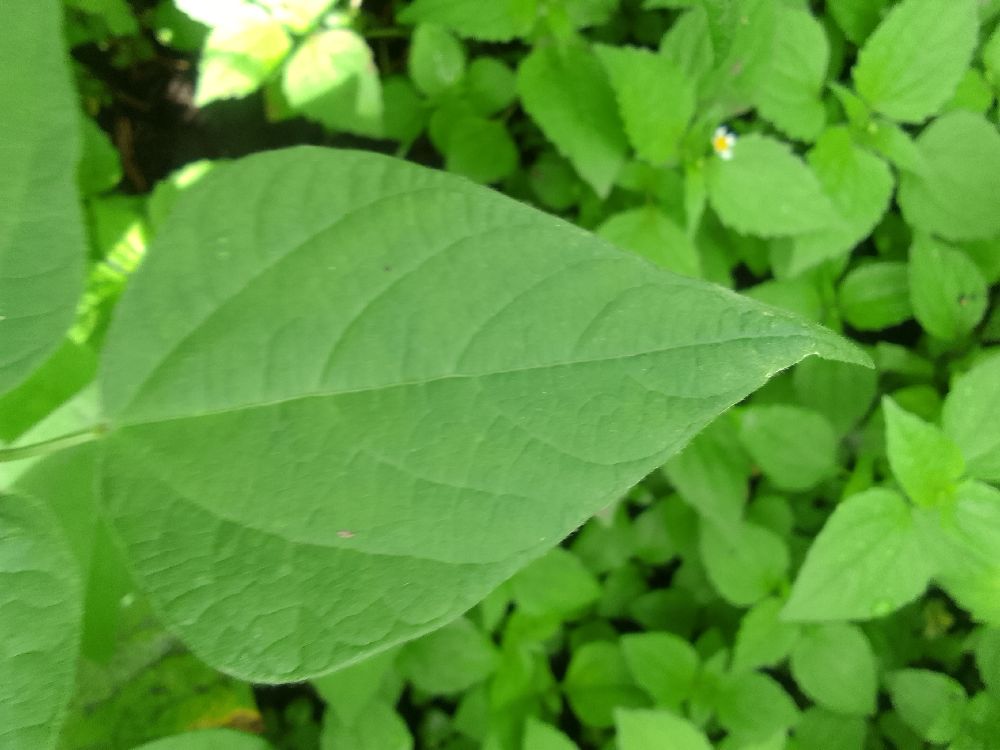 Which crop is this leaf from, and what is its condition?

common bean, healthy
